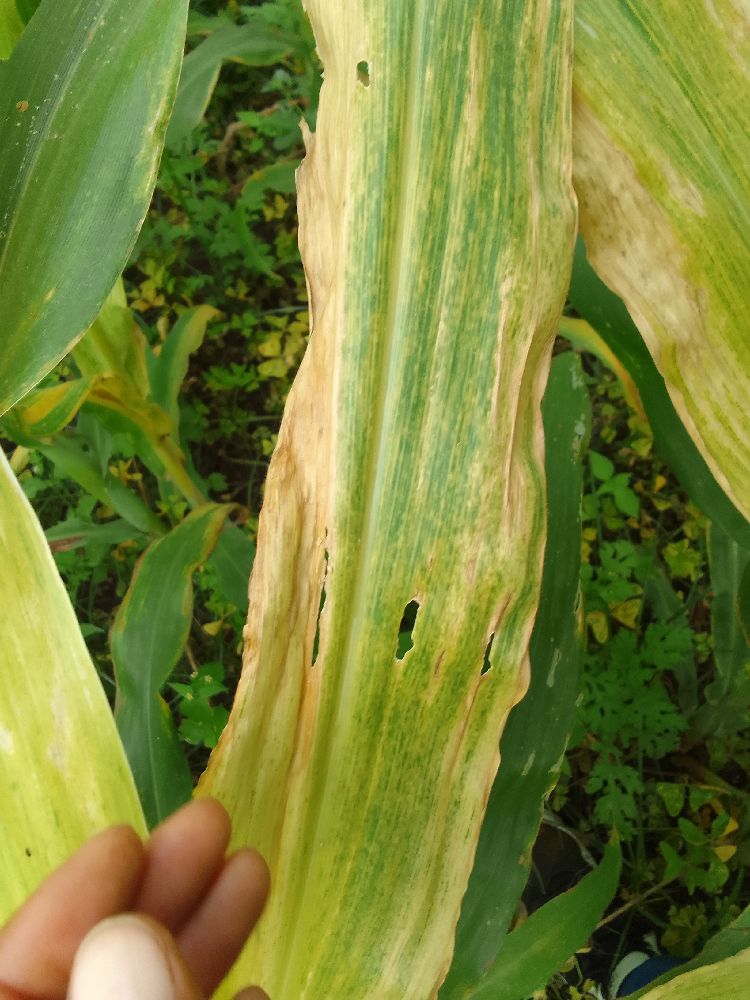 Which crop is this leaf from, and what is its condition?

maize, maize lethal necrosis
